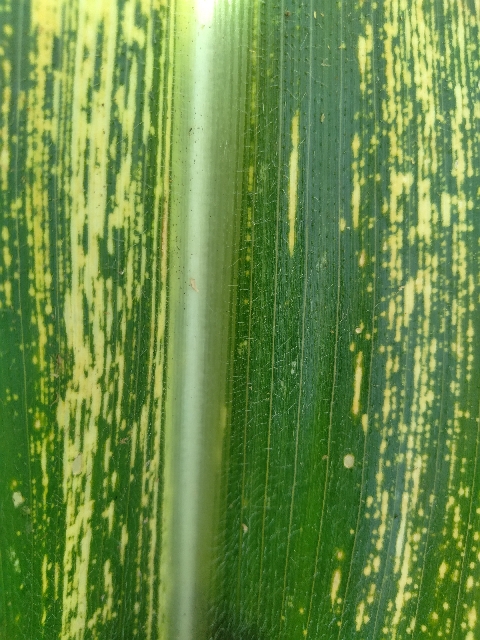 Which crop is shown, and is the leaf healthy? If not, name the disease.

maize, maize streak virus
